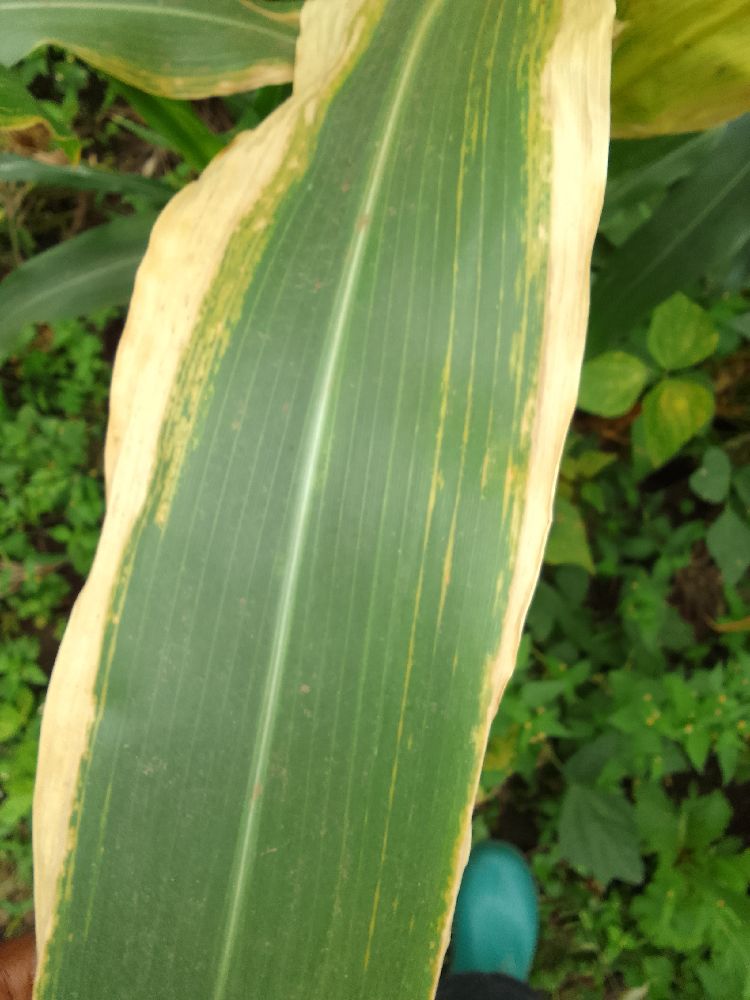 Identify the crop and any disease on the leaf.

maize, maize lethal necrosis
